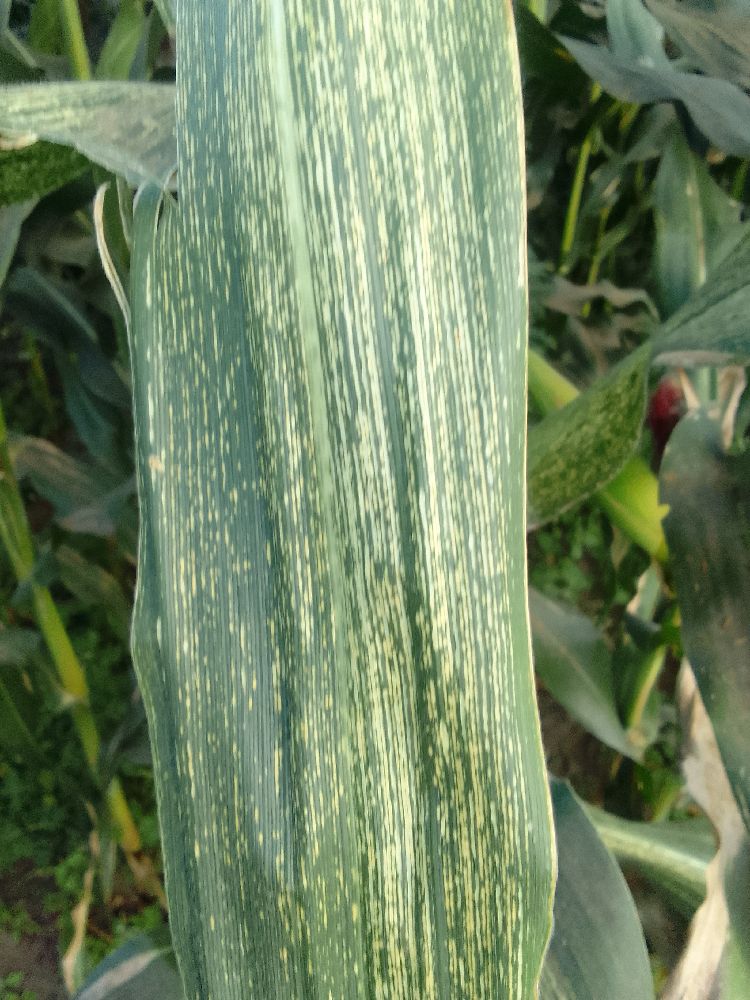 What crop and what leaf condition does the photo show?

maize, maize streak virus
